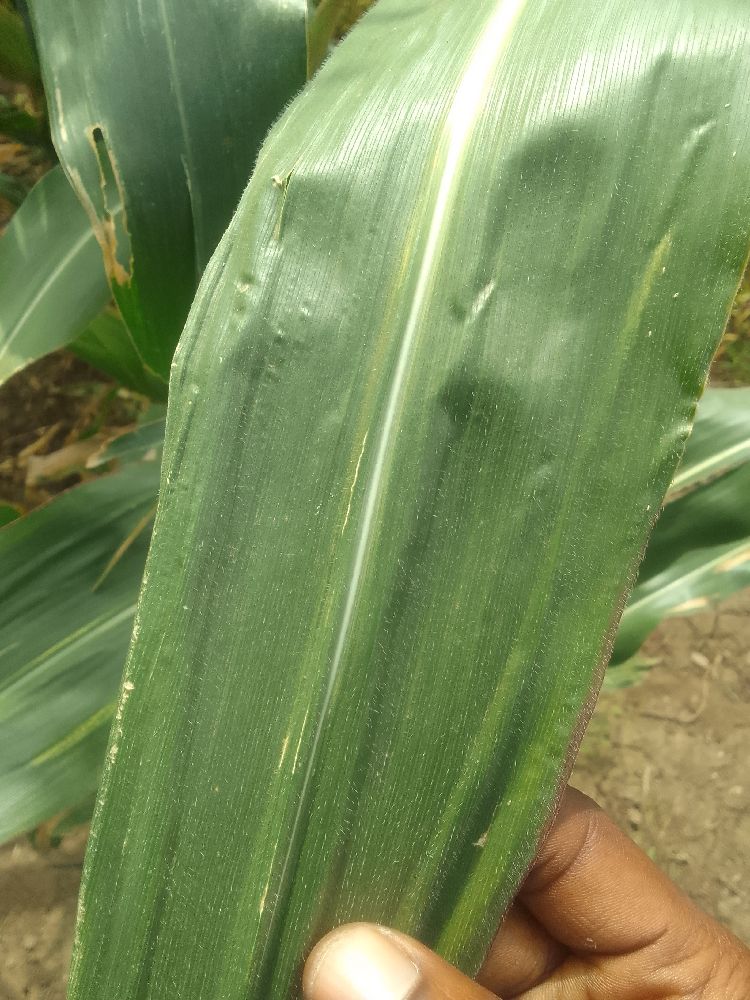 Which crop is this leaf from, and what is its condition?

maize, healthy
